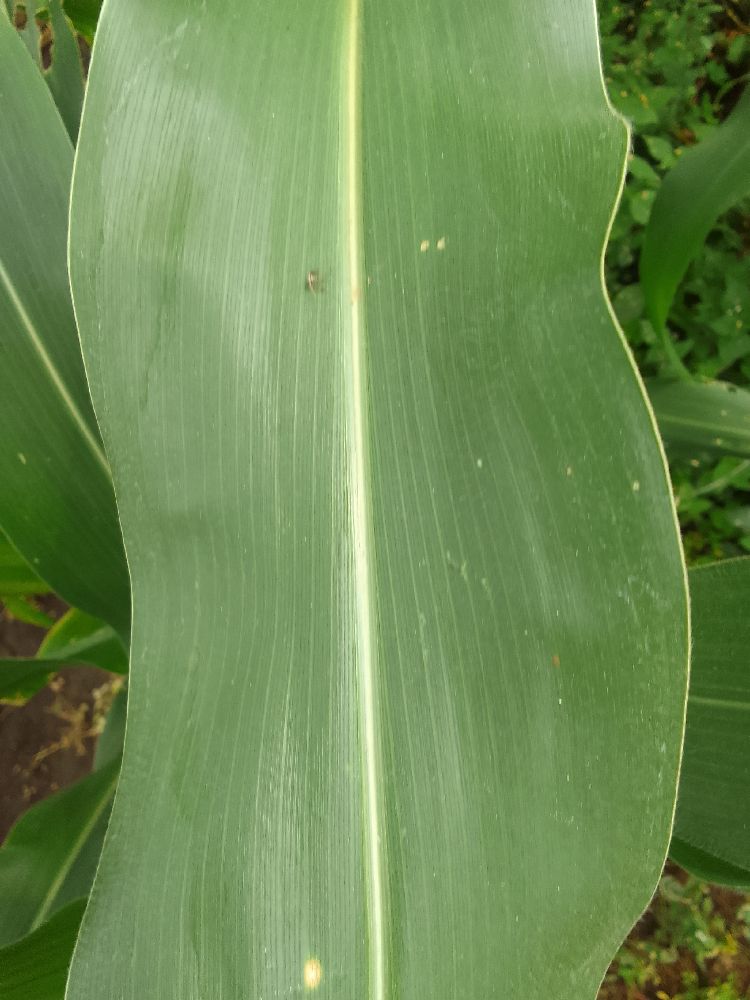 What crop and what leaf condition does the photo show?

maize, healthy
